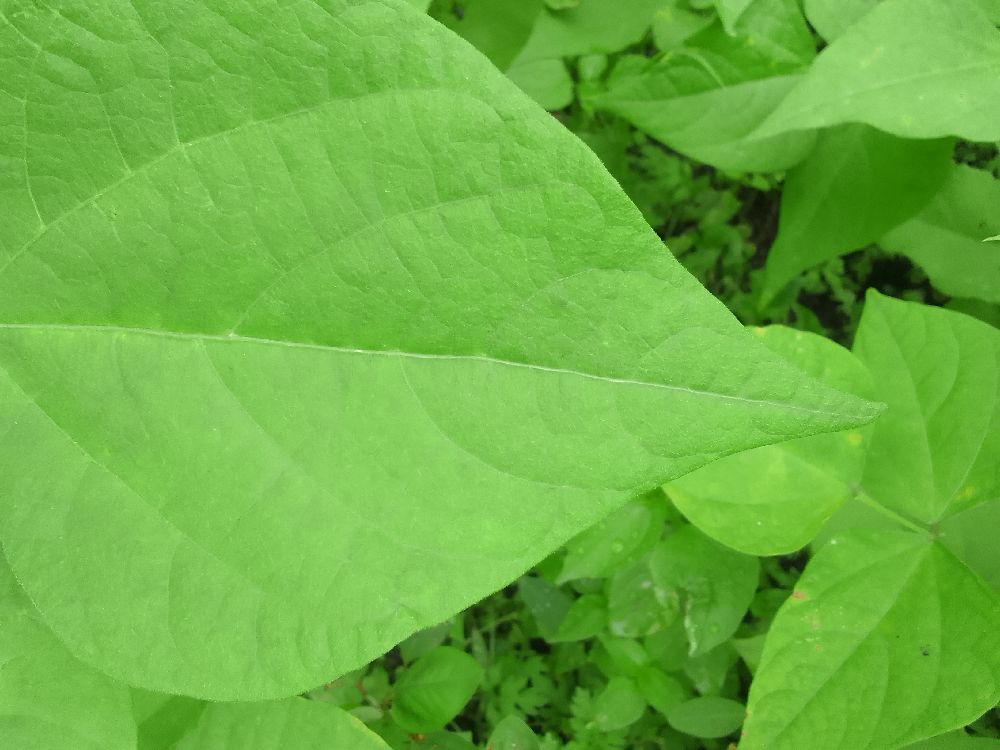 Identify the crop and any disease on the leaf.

common bean, healthy
